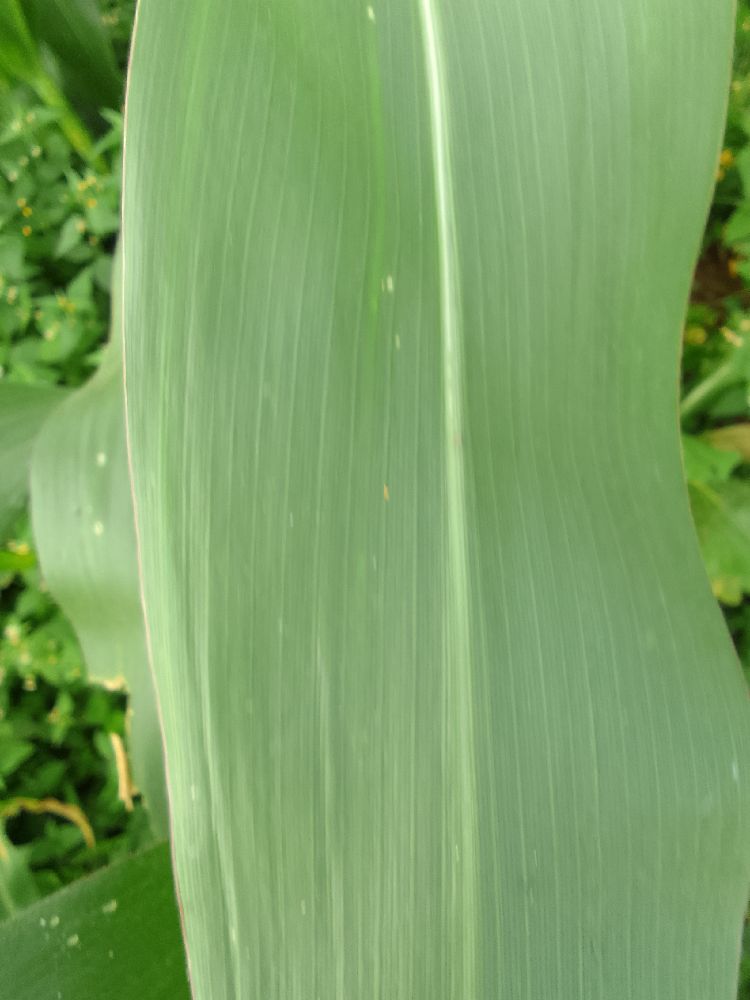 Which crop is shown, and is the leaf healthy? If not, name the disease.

maize, healthy
